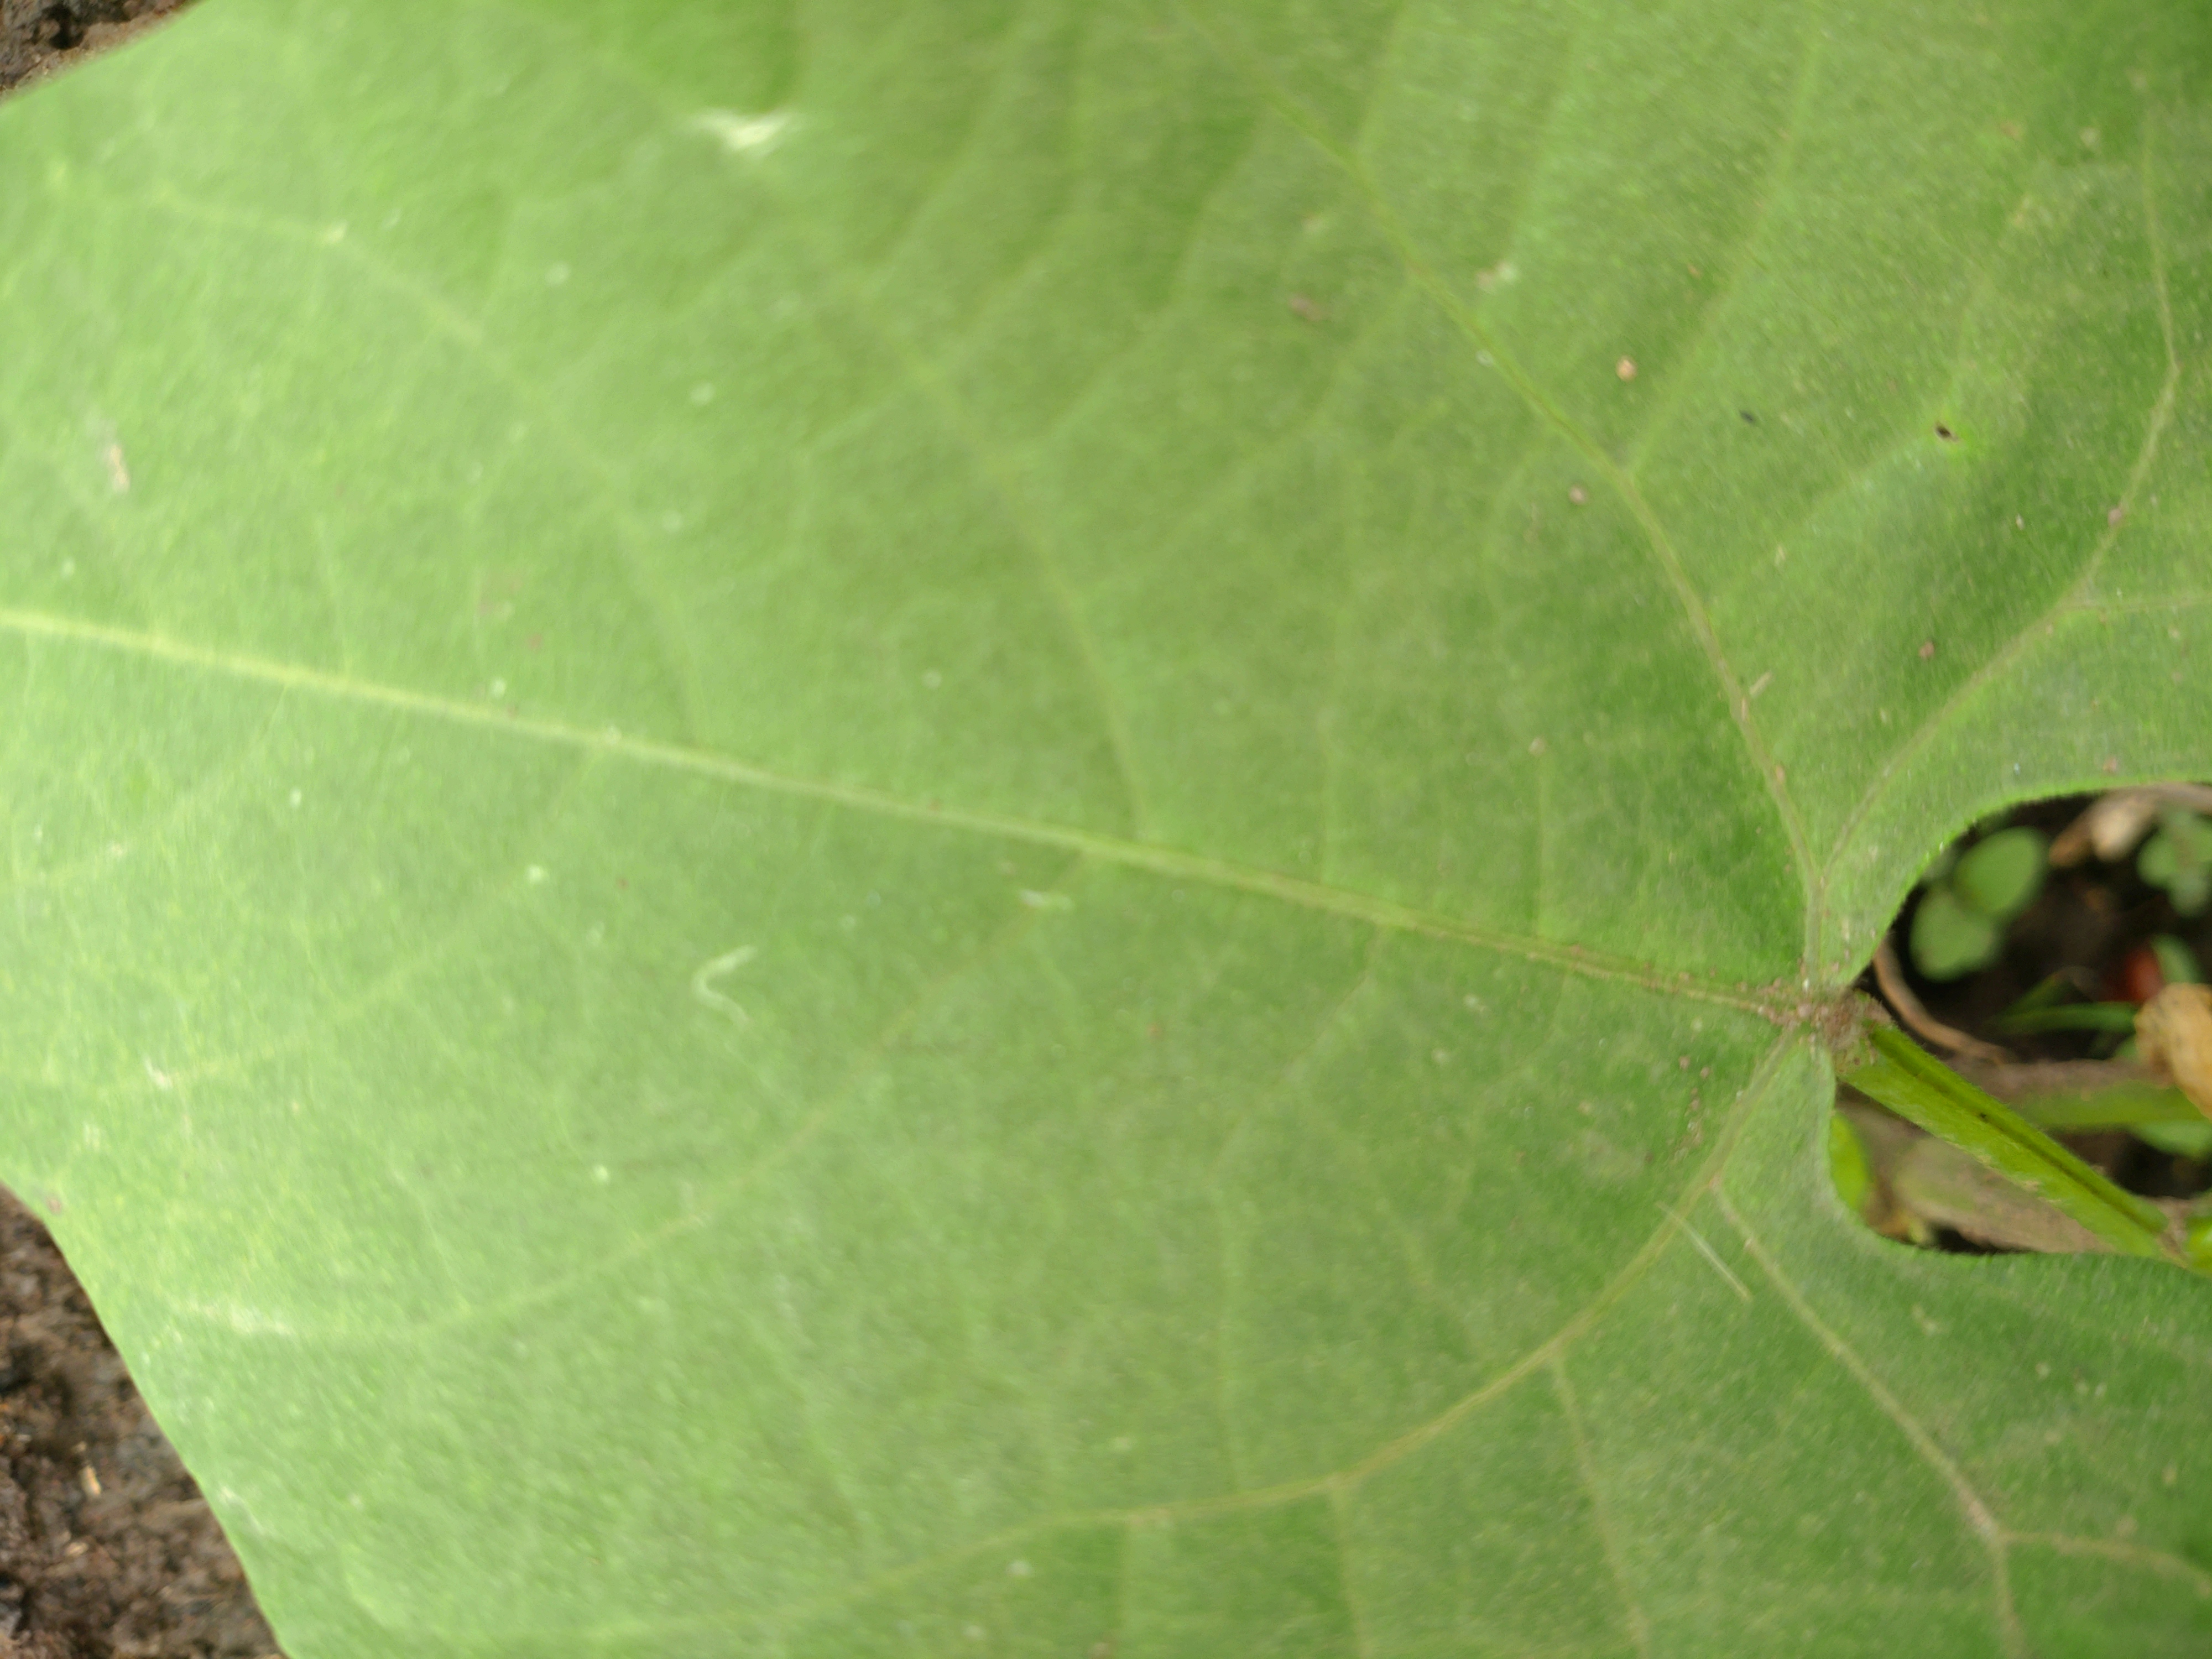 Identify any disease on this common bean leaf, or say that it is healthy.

healthy
